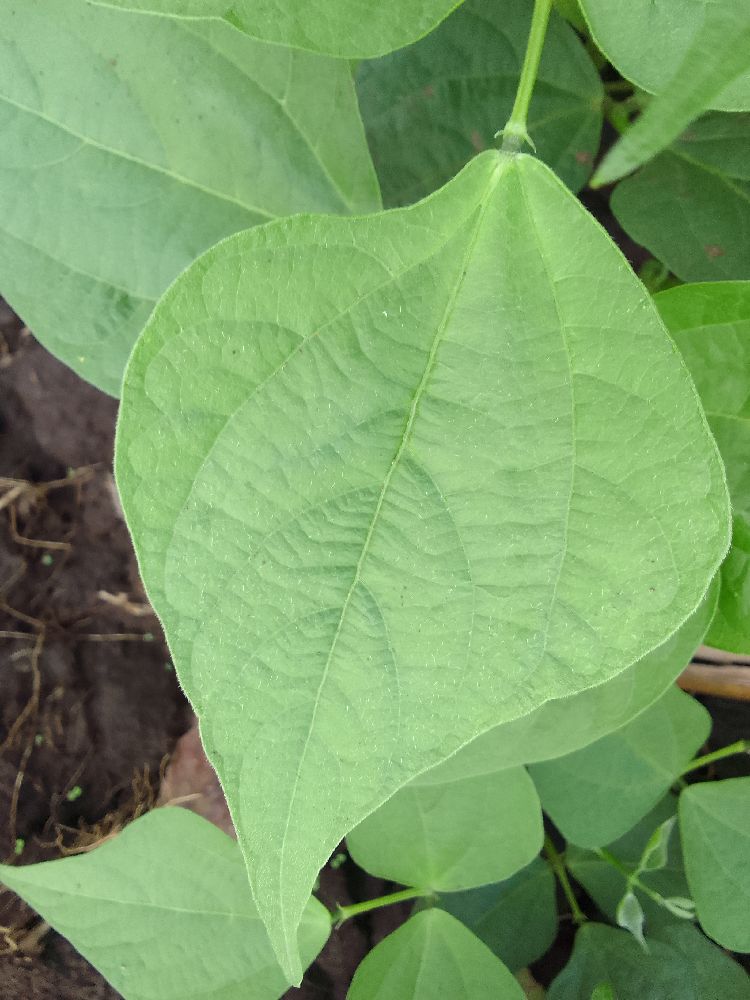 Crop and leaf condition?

common bean, healthy
